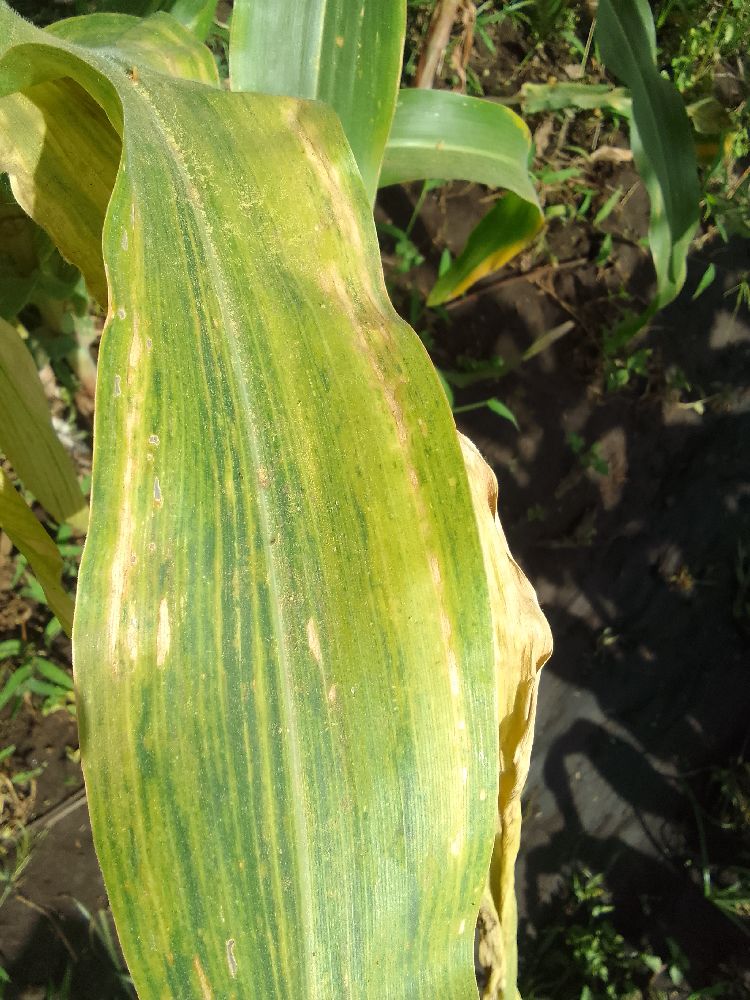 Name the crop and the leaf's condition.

maize, maize lethal necrosis
